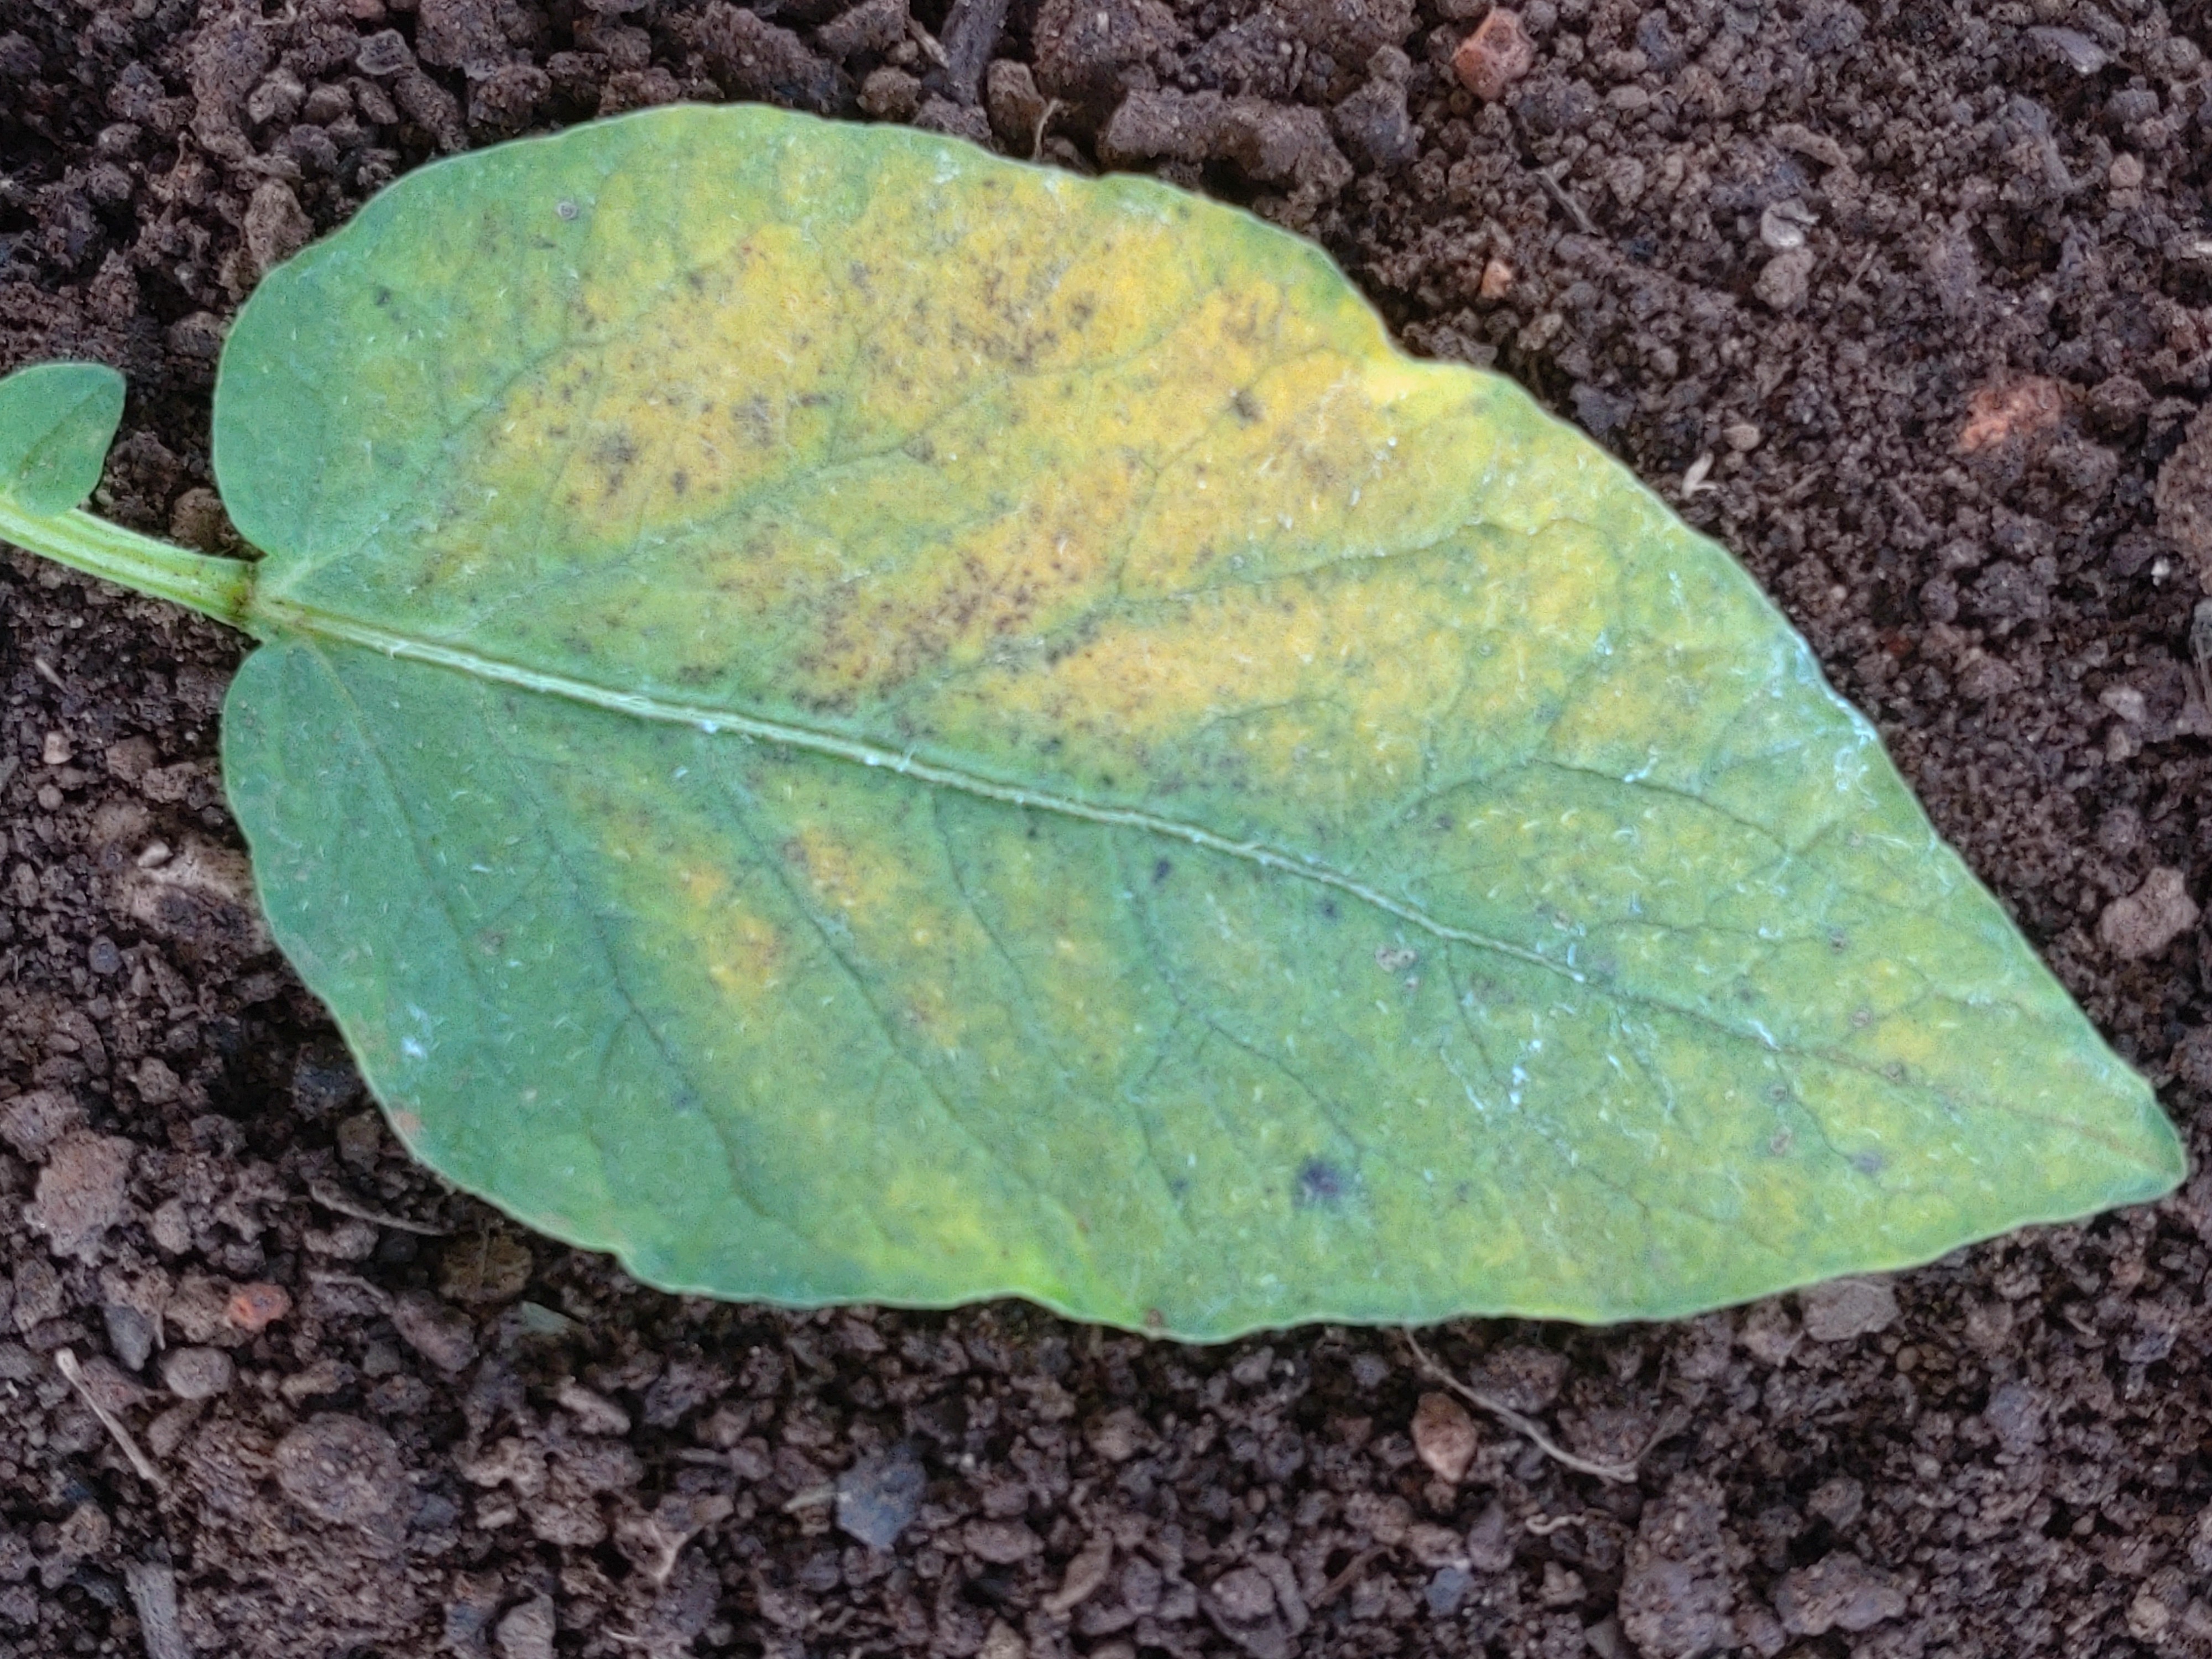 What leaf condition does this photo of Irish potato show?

late blight
